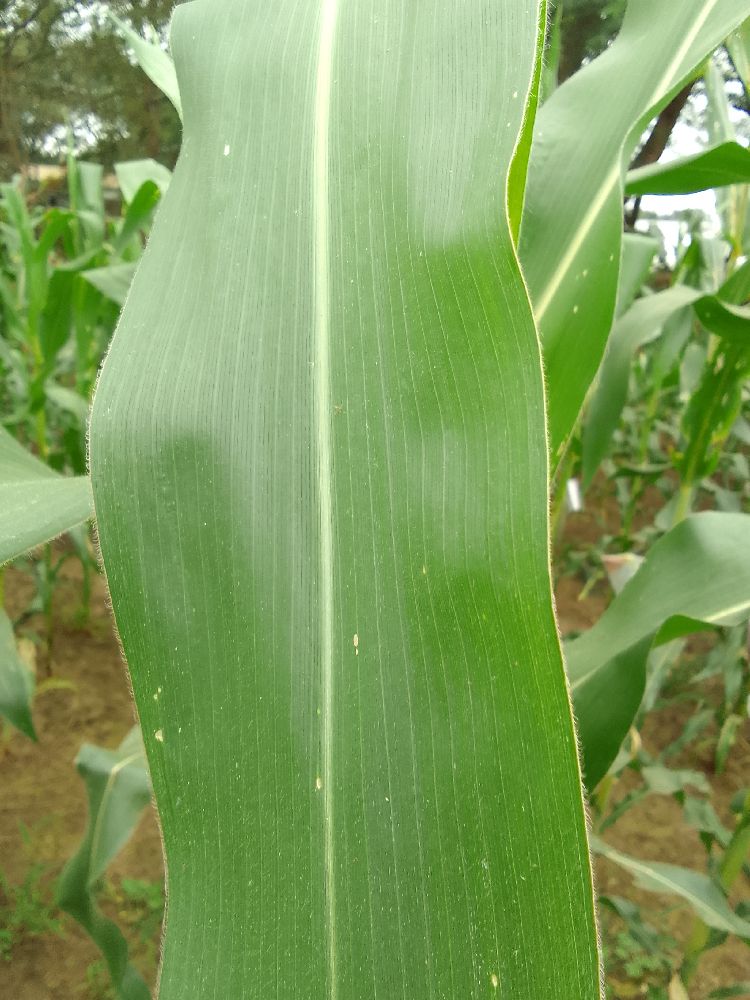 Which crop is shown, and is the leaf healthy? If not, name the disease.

maize, healthy
